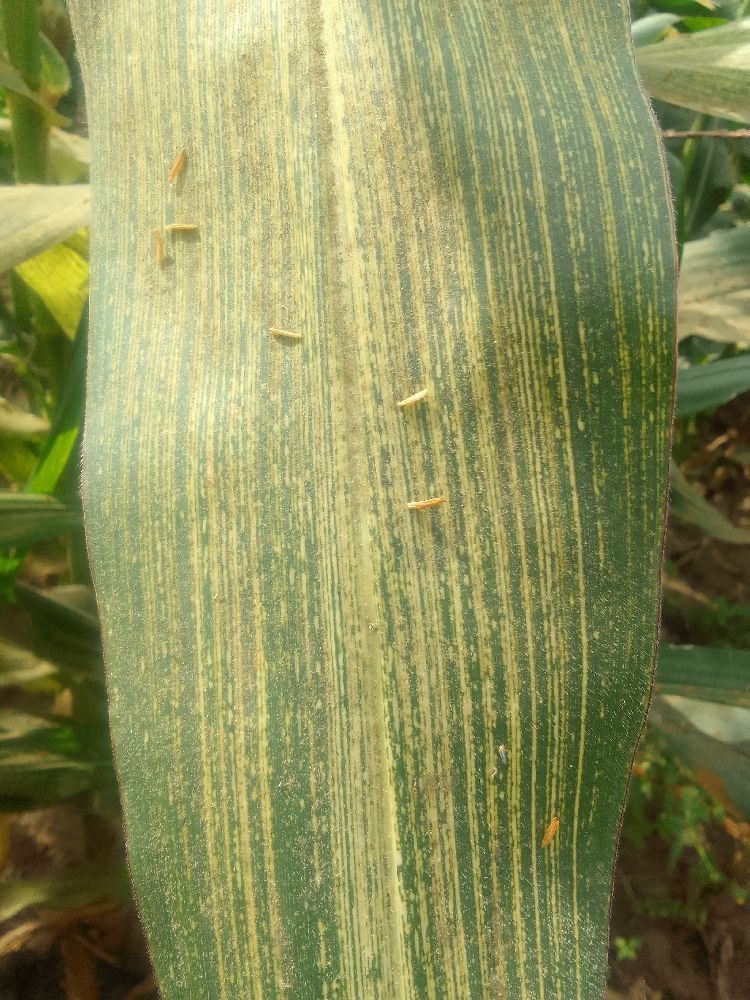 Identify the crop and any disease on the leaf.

maize, maize streak virus
